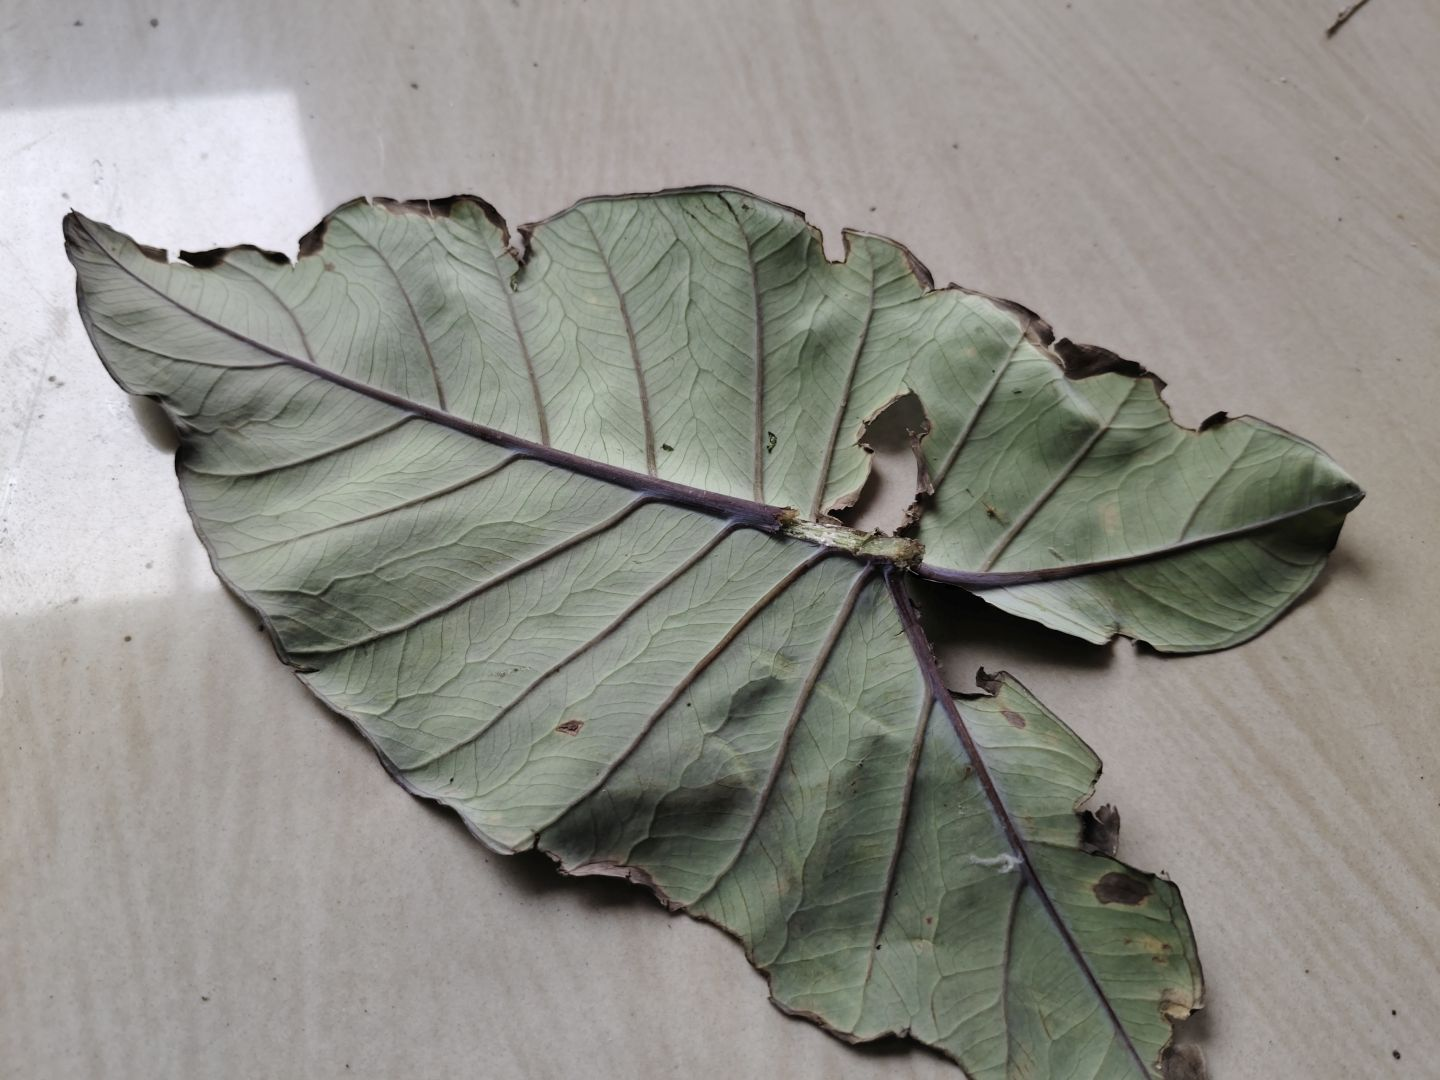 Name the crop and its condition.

taro, leaf blight
